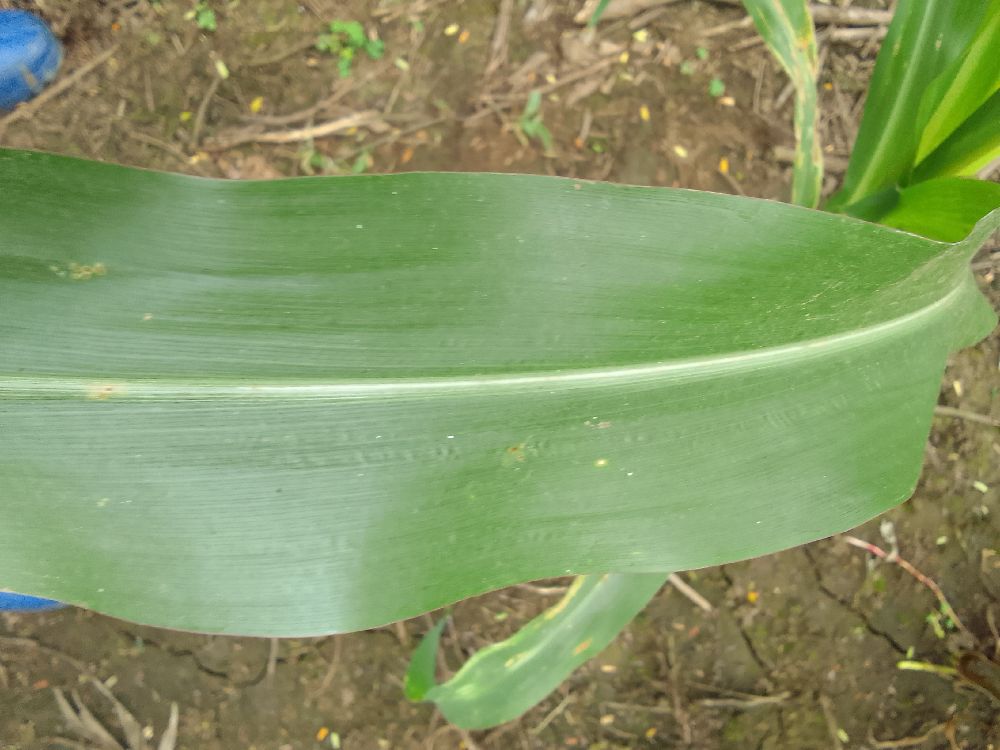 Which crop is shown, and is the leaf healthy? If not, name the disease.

maize, healthy
